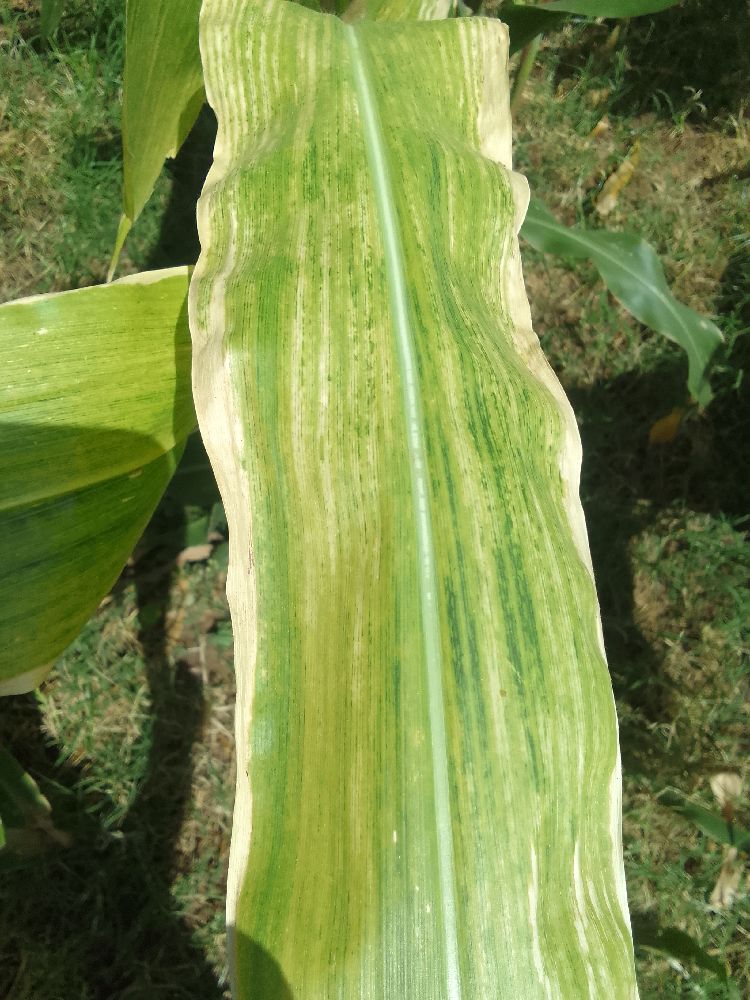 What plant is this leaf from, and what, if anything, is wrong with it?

maize, maize lethal necrosis
